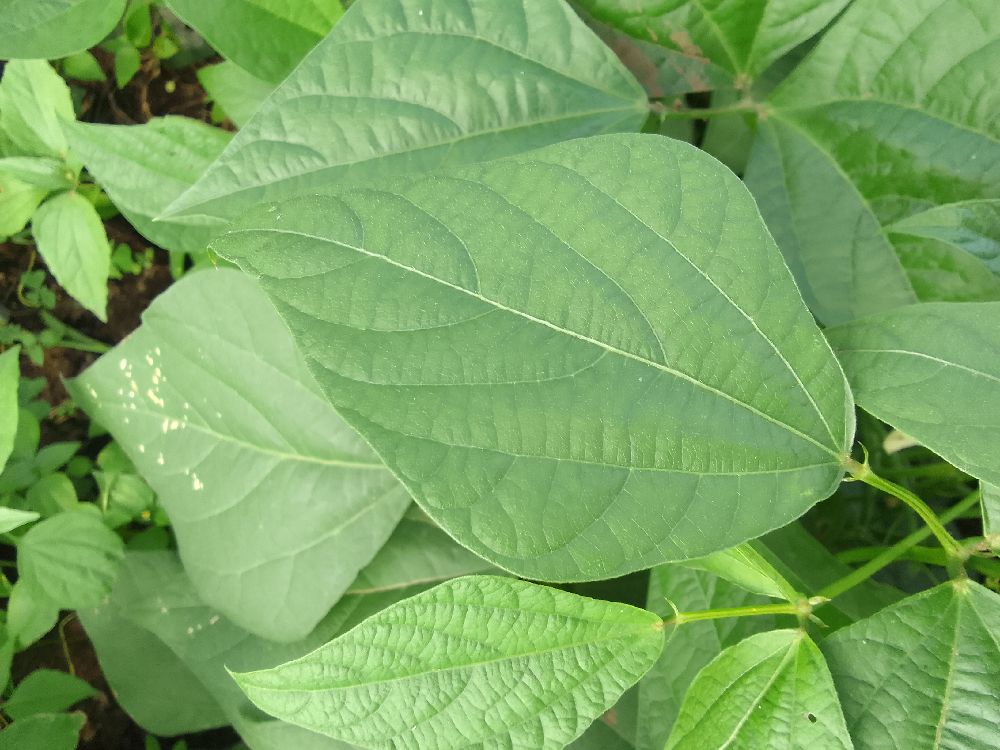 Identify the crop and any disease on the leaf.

common bean, healthy
